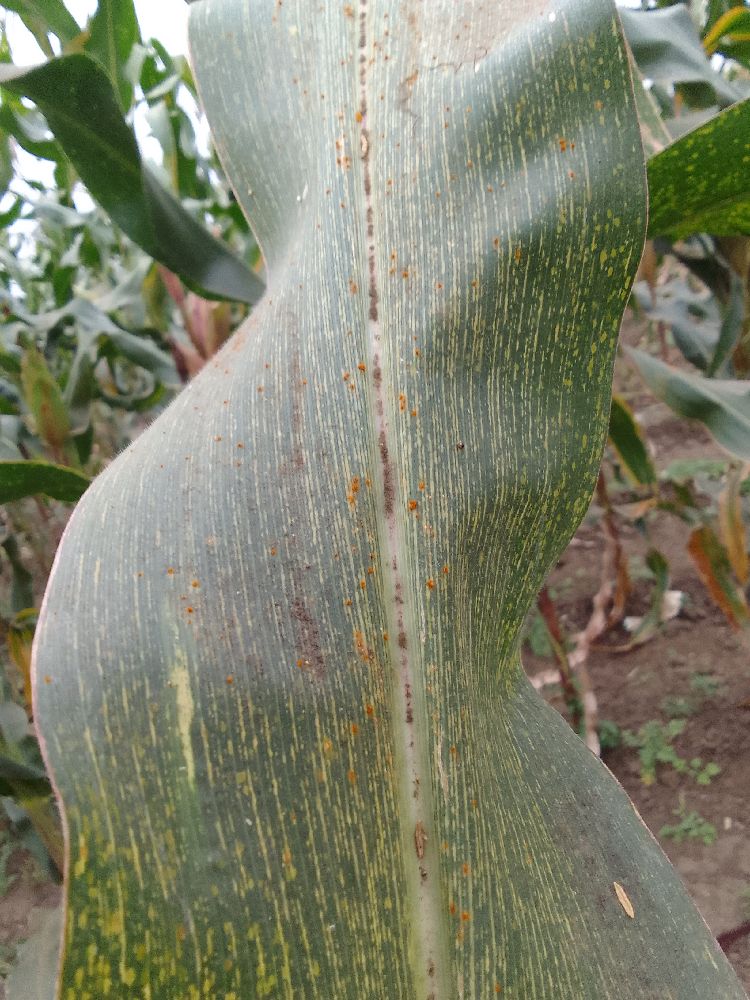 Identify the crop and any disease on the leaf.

maize, maize streak virus
